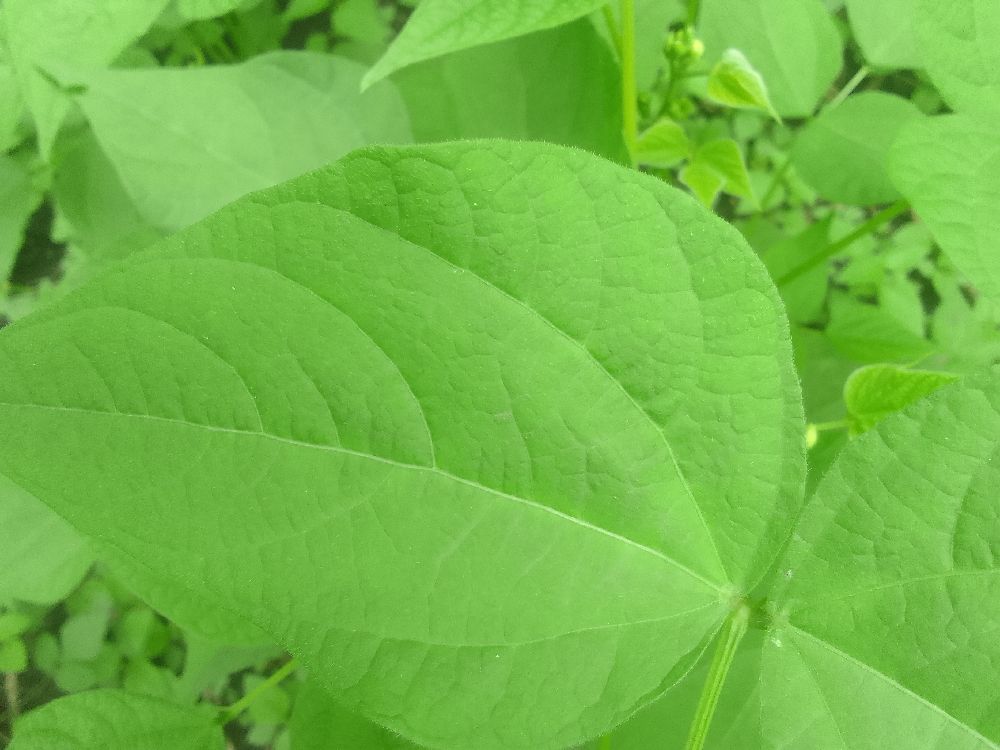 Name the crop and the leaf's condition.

common bean, healthy
